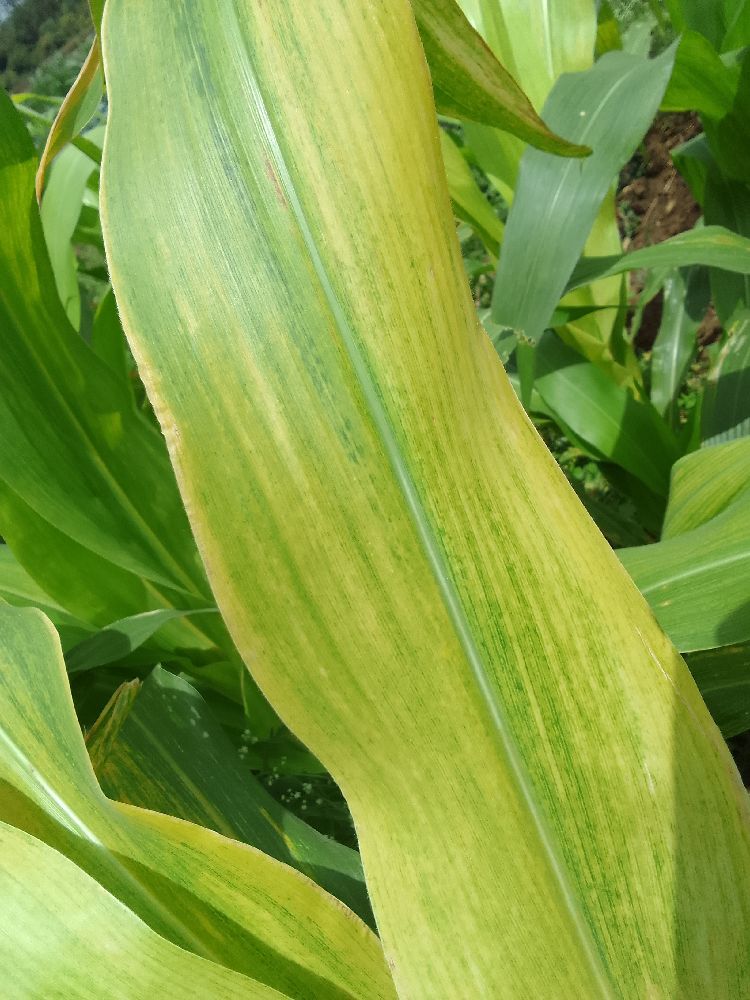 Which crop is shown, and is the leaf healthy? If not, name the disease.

maize, maize lethal necrosis
